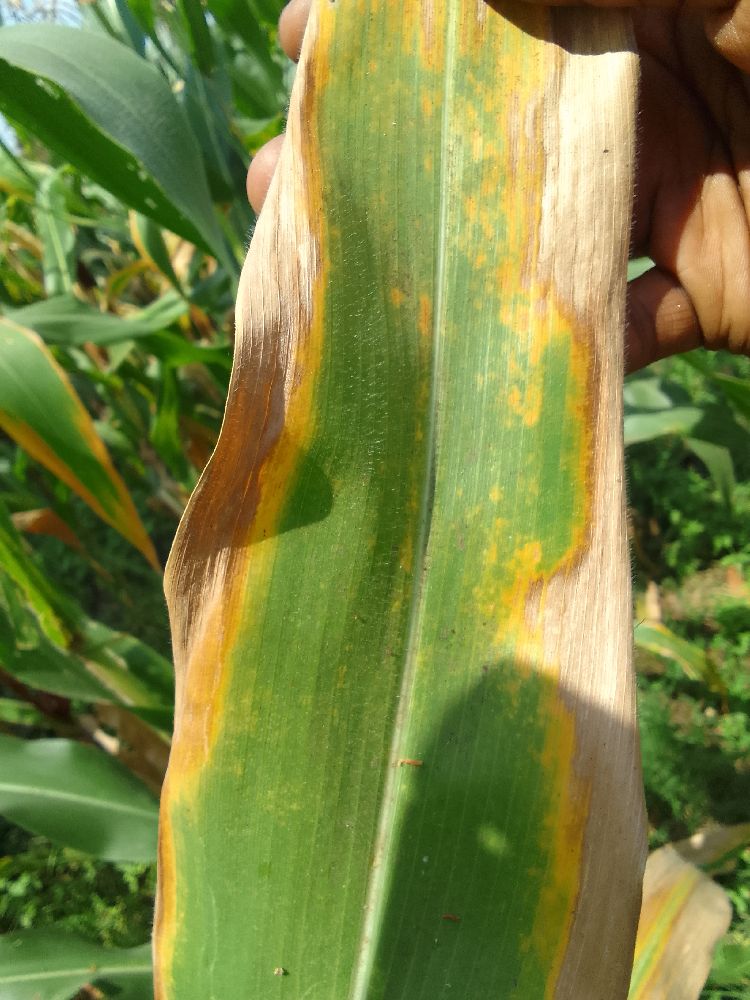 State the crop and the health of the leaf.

maize, maize lethal necrosis
